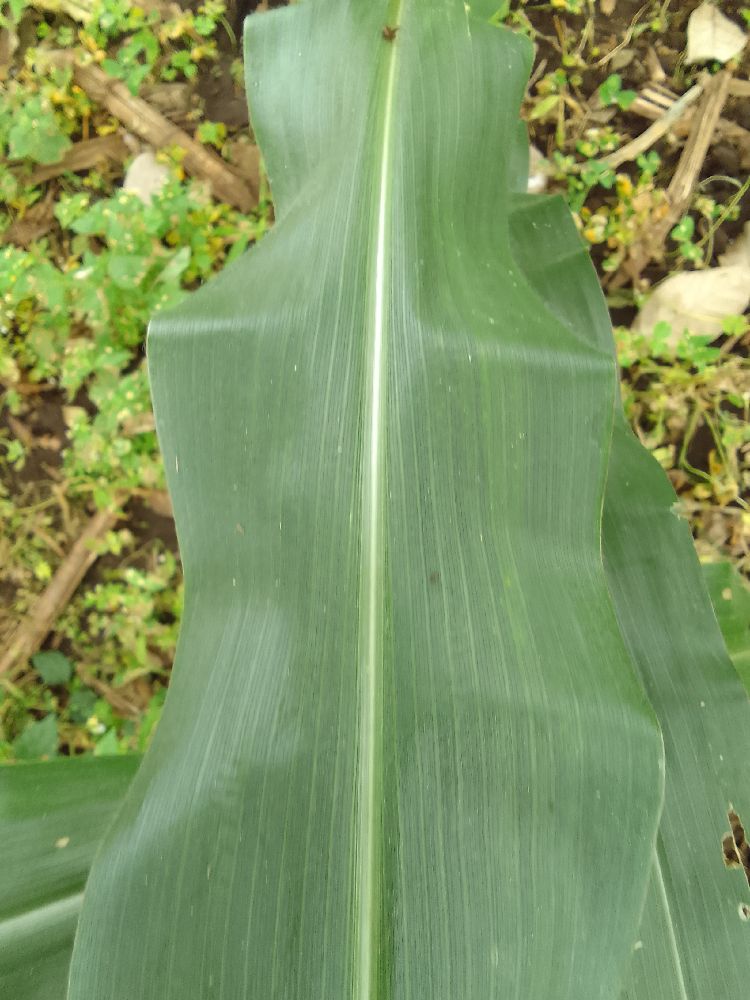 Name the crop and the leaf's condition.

maize, healthy
